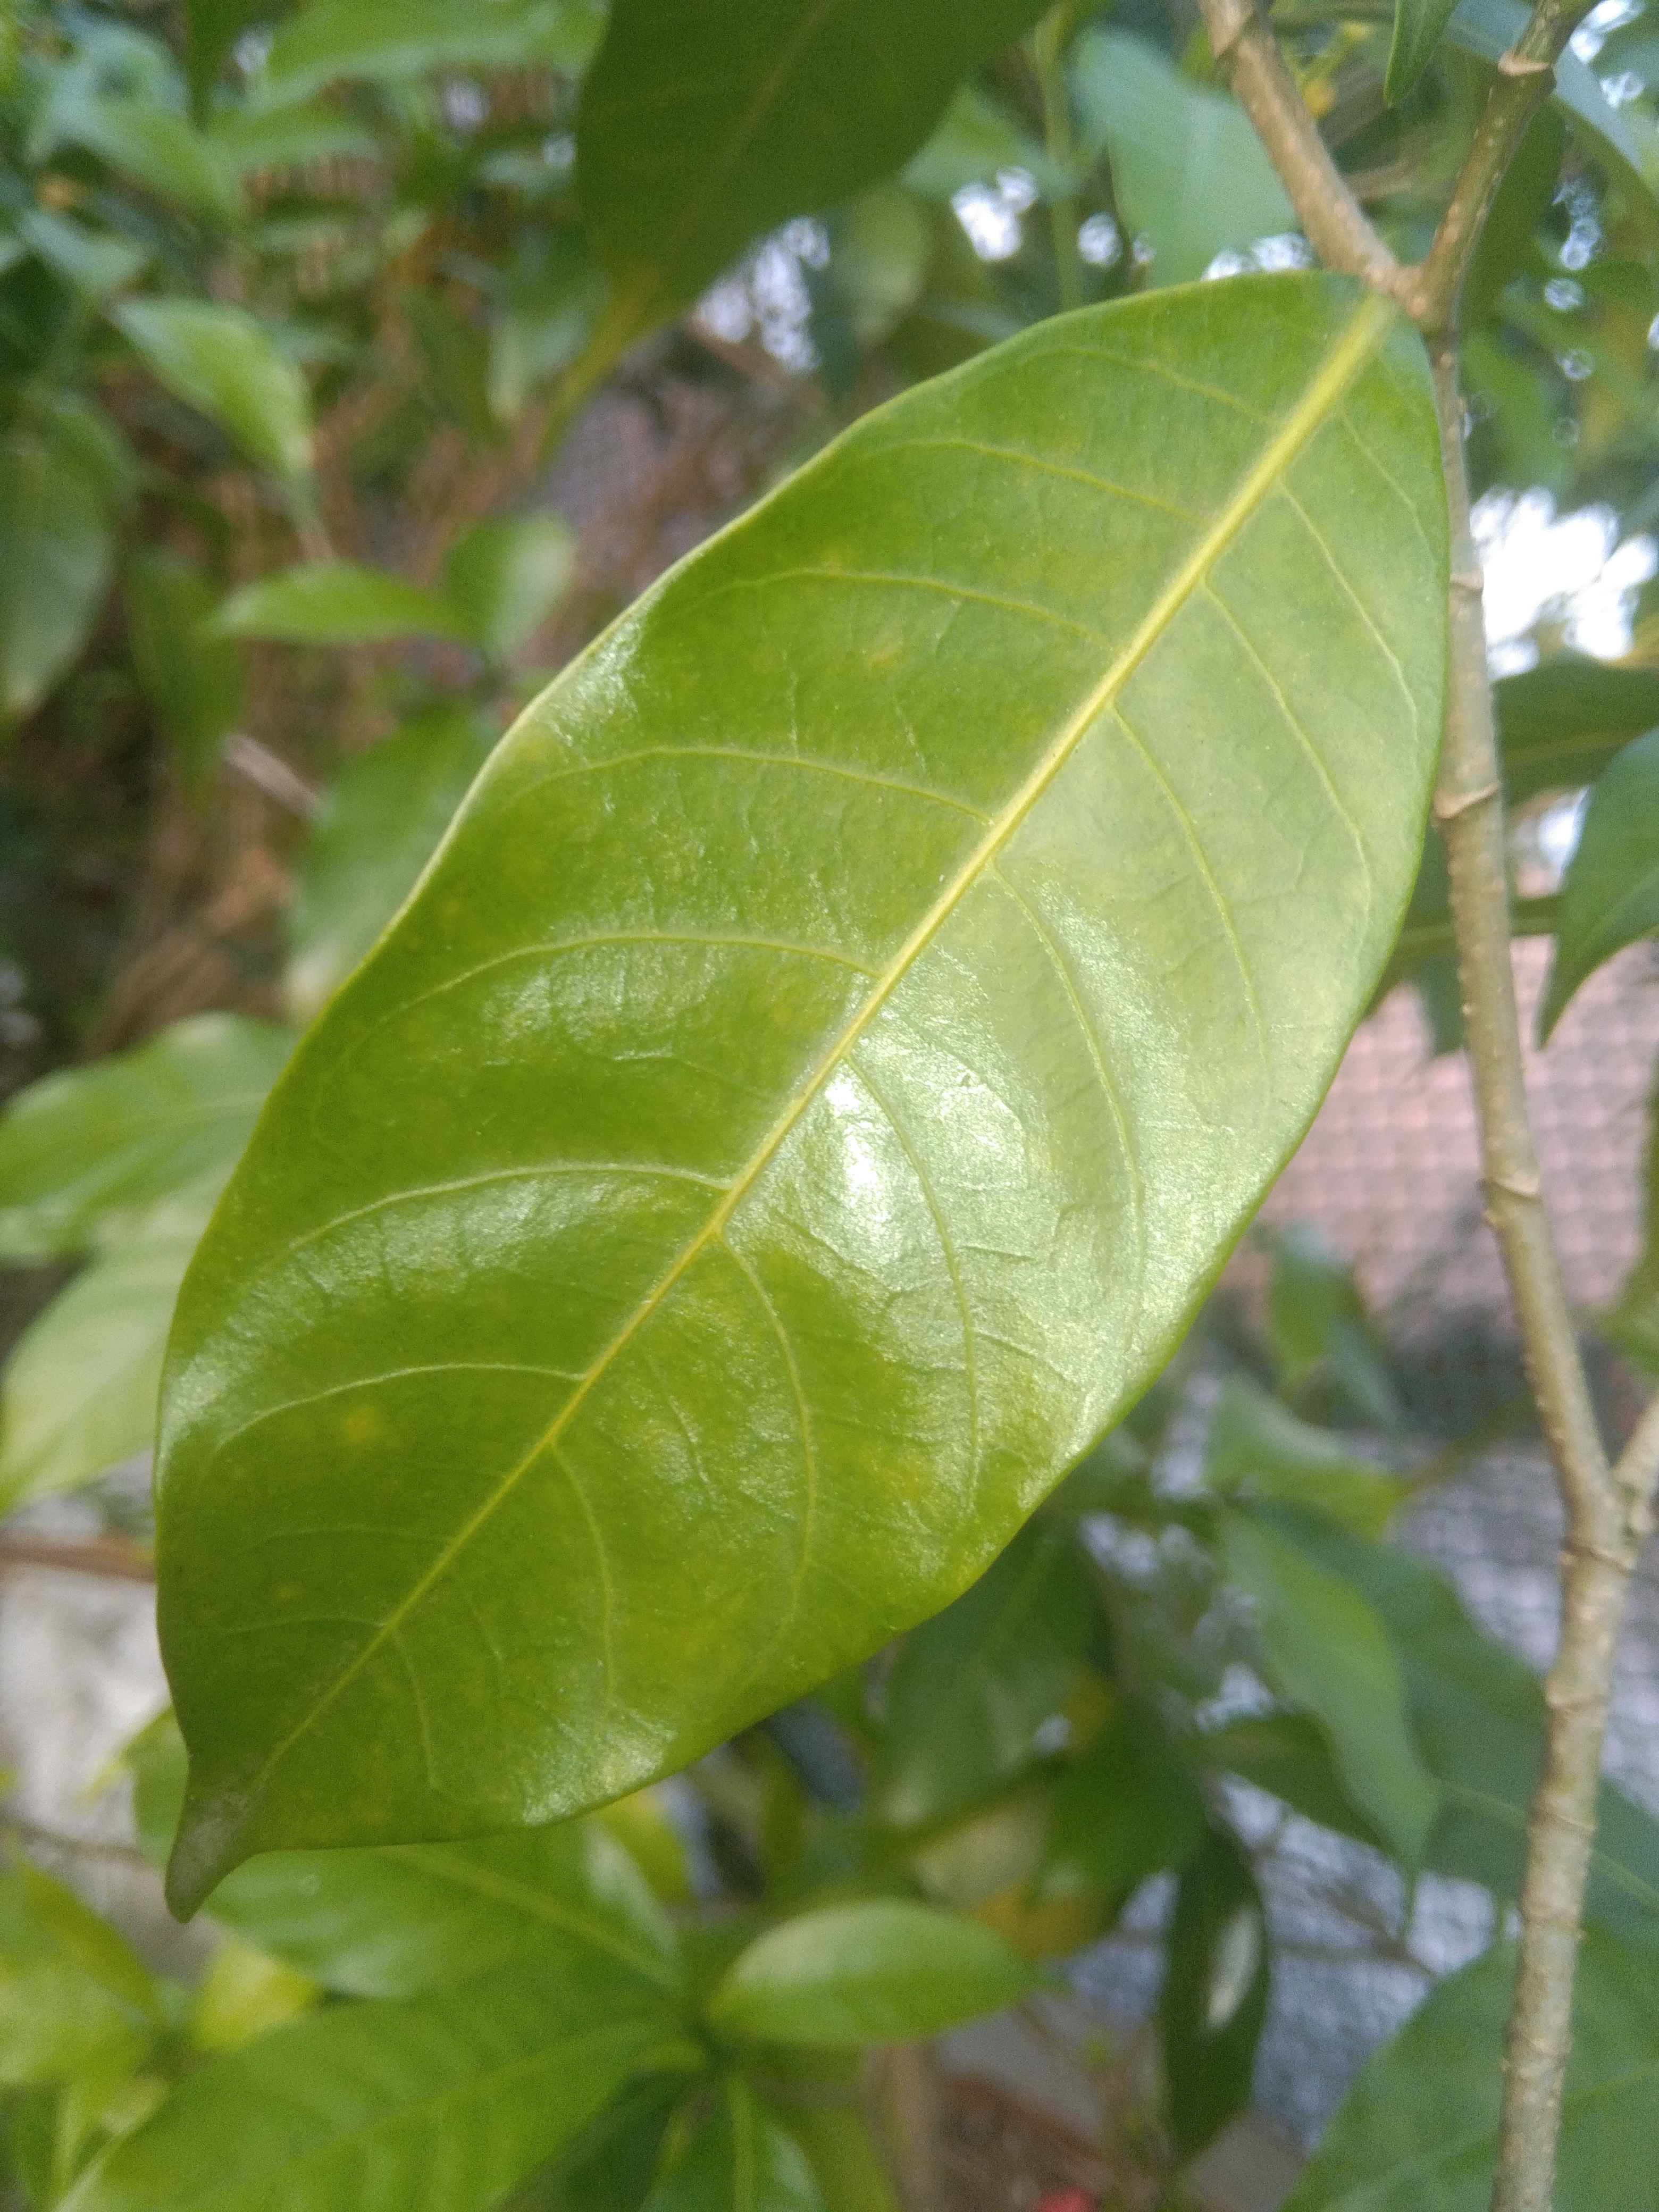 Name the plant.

togor
